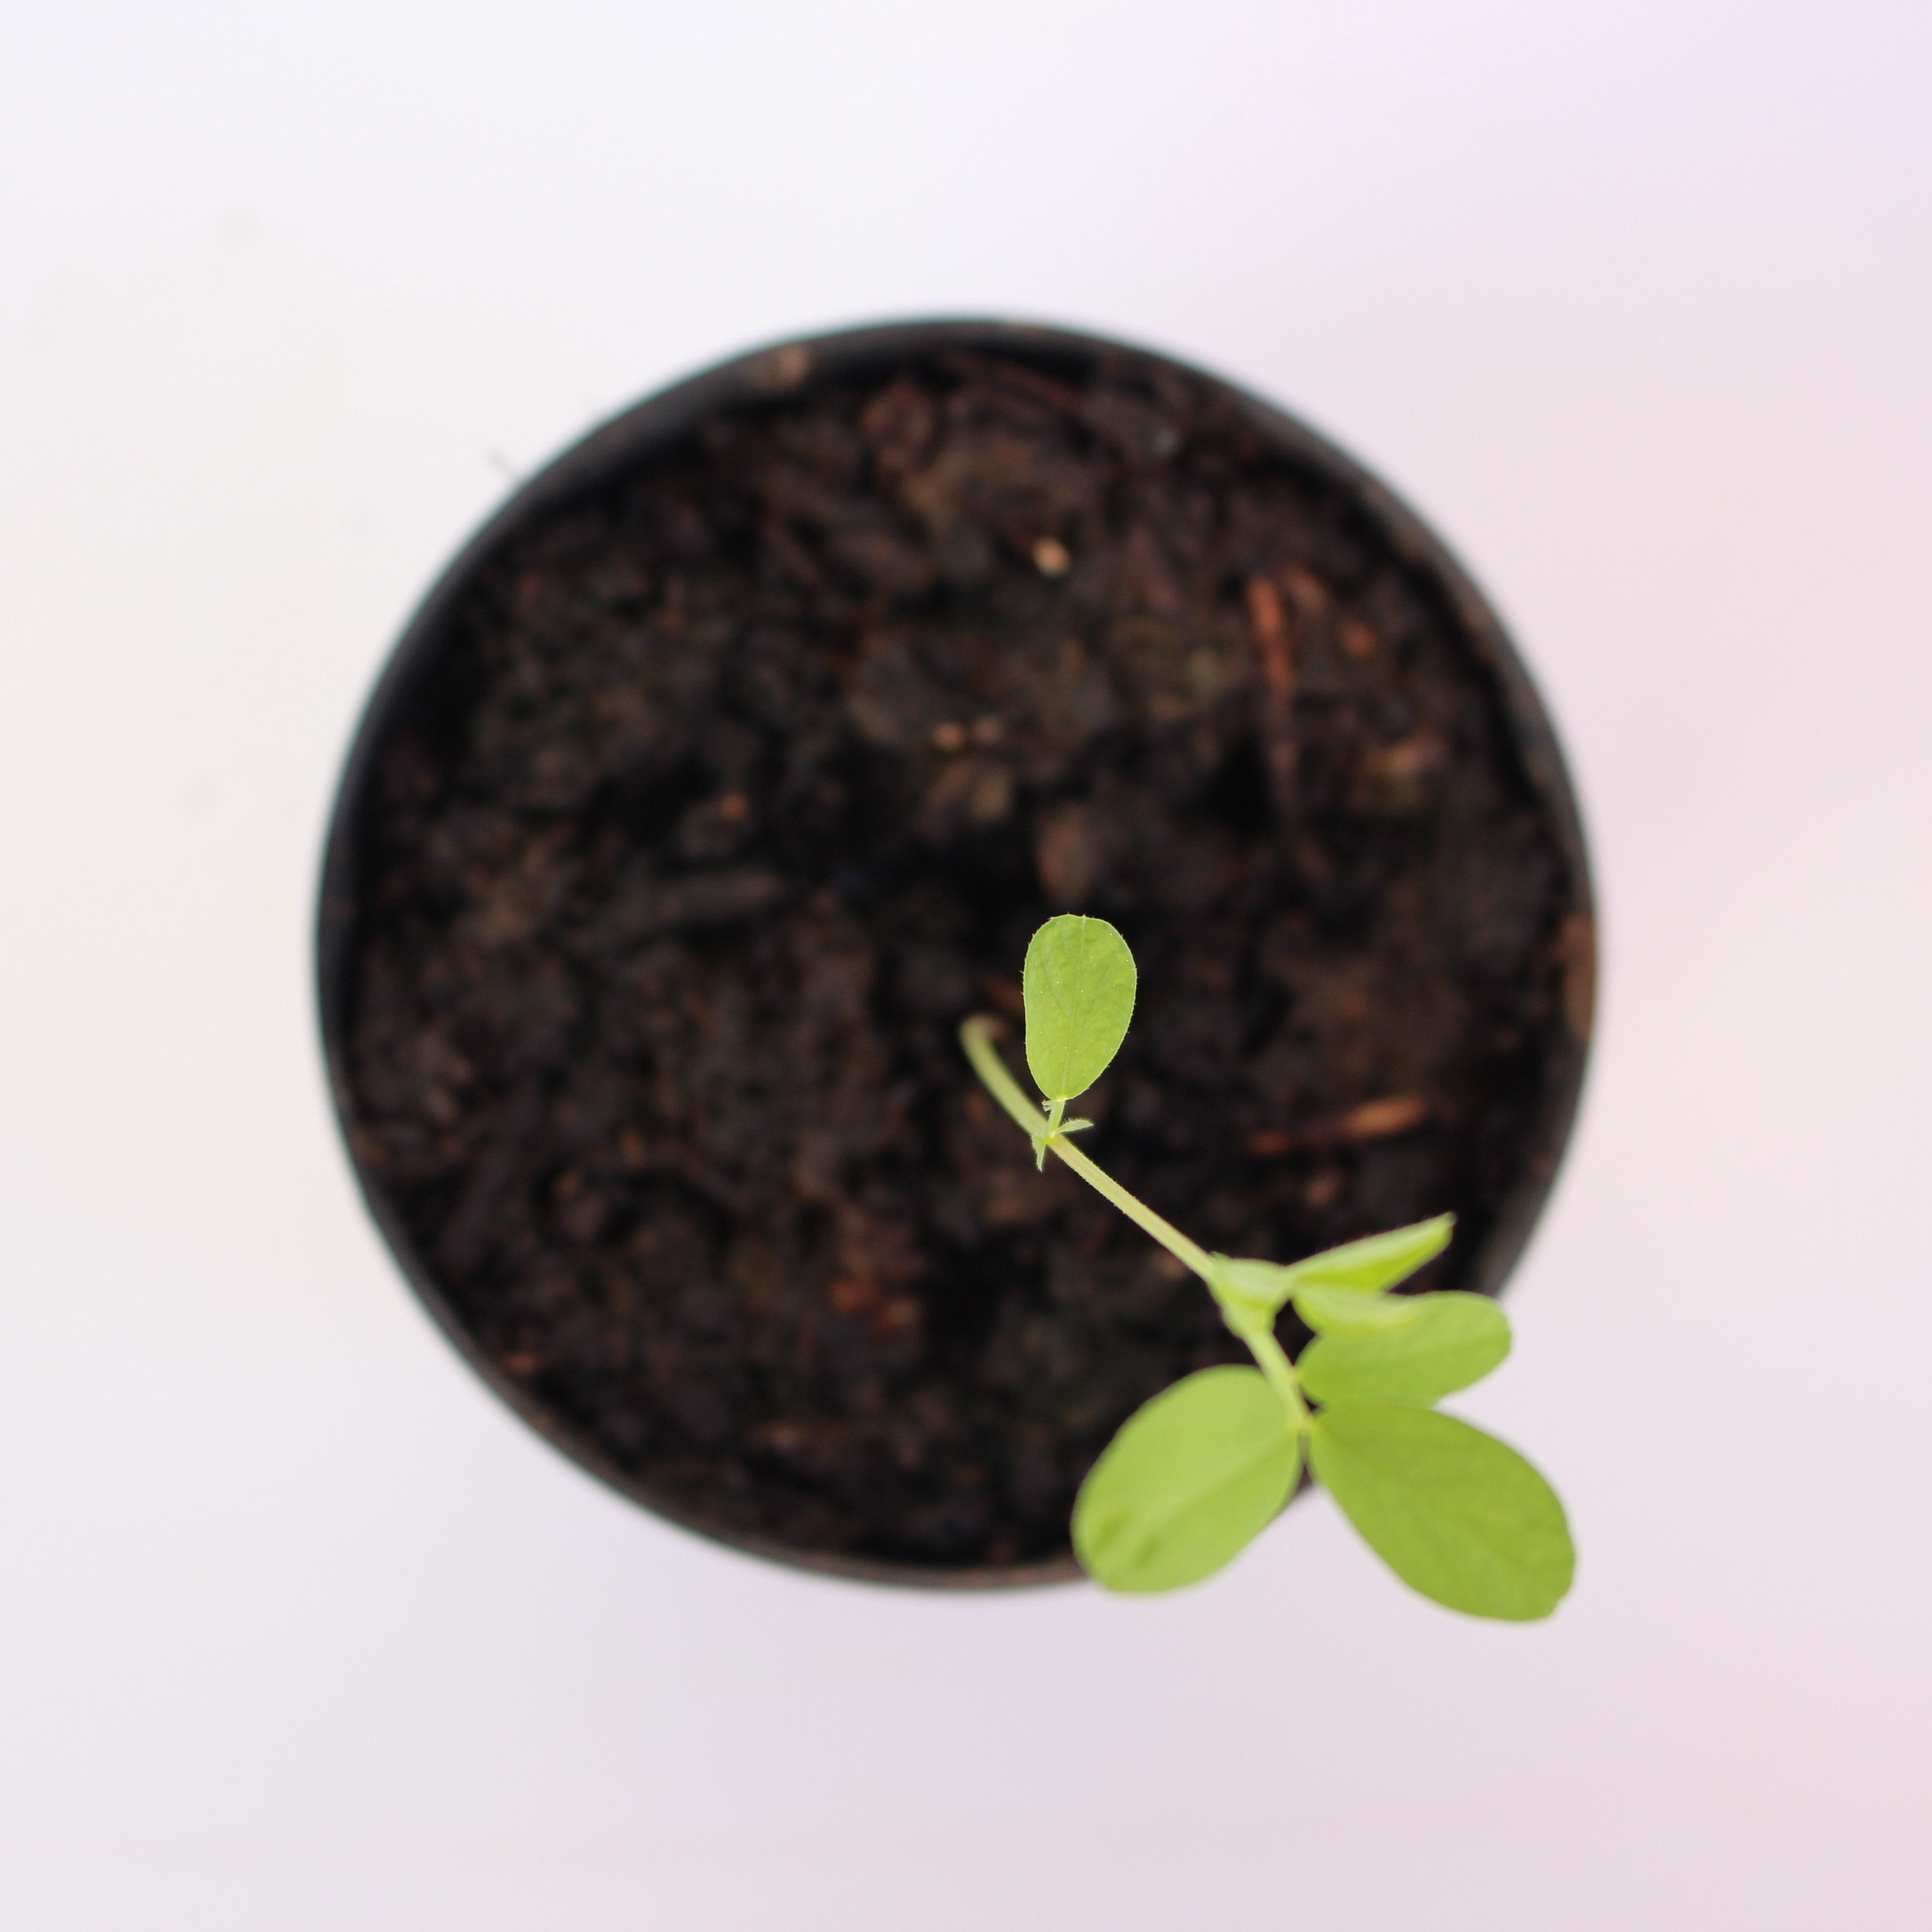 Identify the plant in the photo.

Vicia sativa
